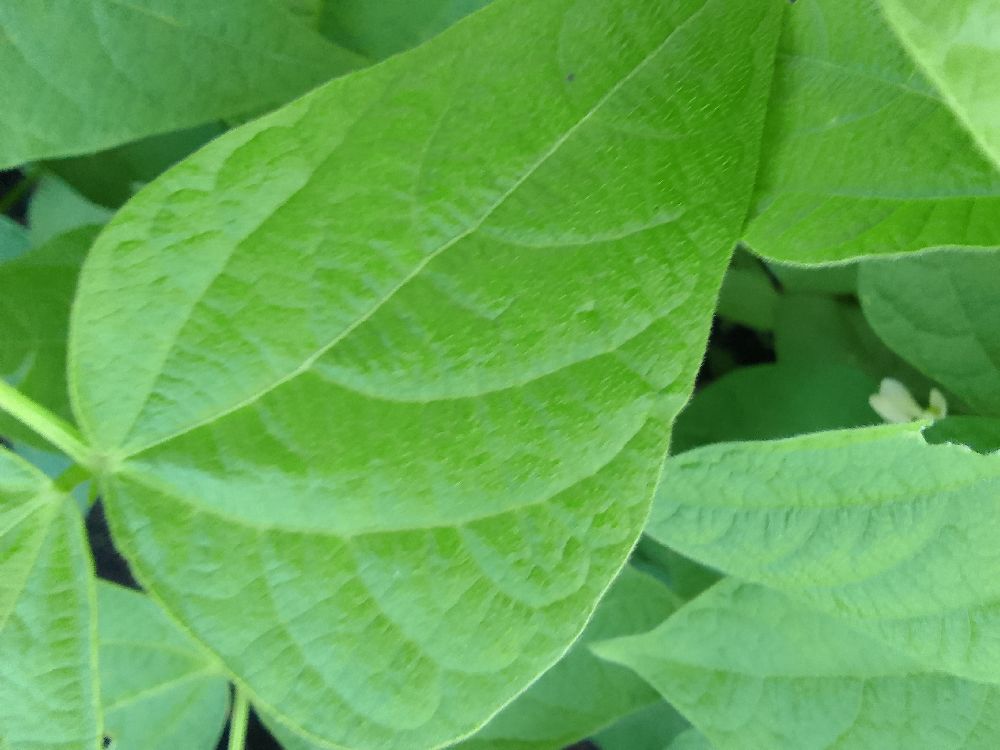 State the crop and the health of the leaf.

common bean, healthy
